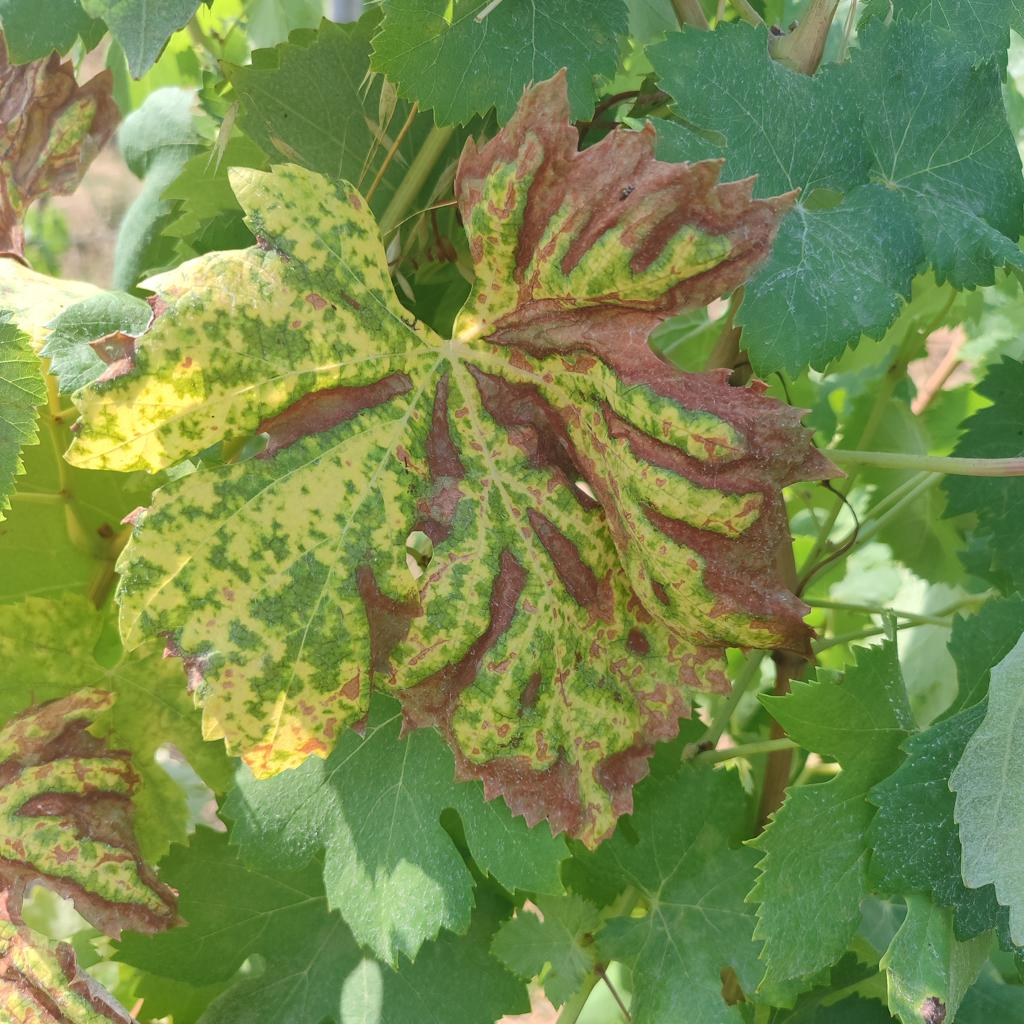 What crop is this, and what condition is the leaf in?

grapevine, esca complex
